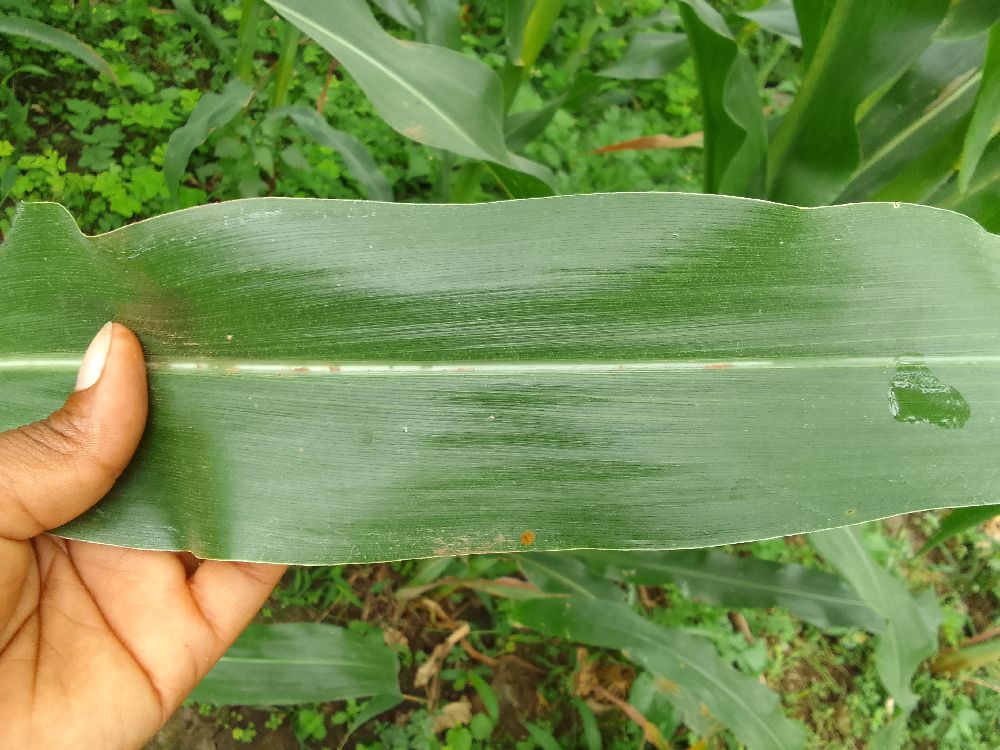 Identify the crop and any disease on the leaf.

maize, healthy
